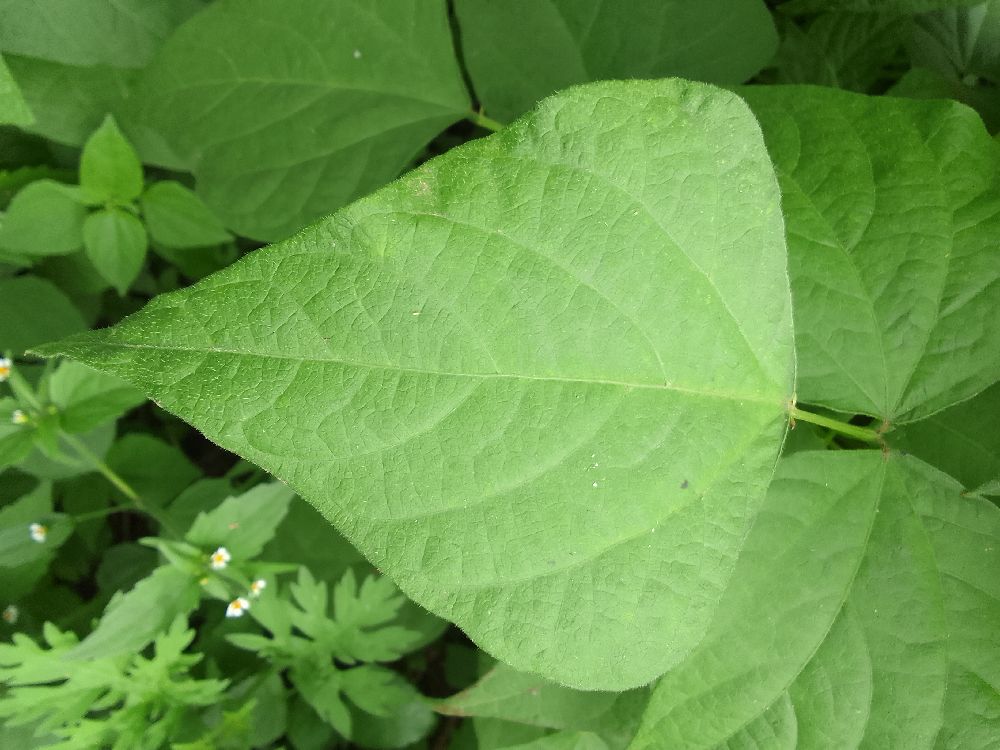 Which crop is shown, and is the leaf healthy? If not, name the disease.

common bean, healthy
